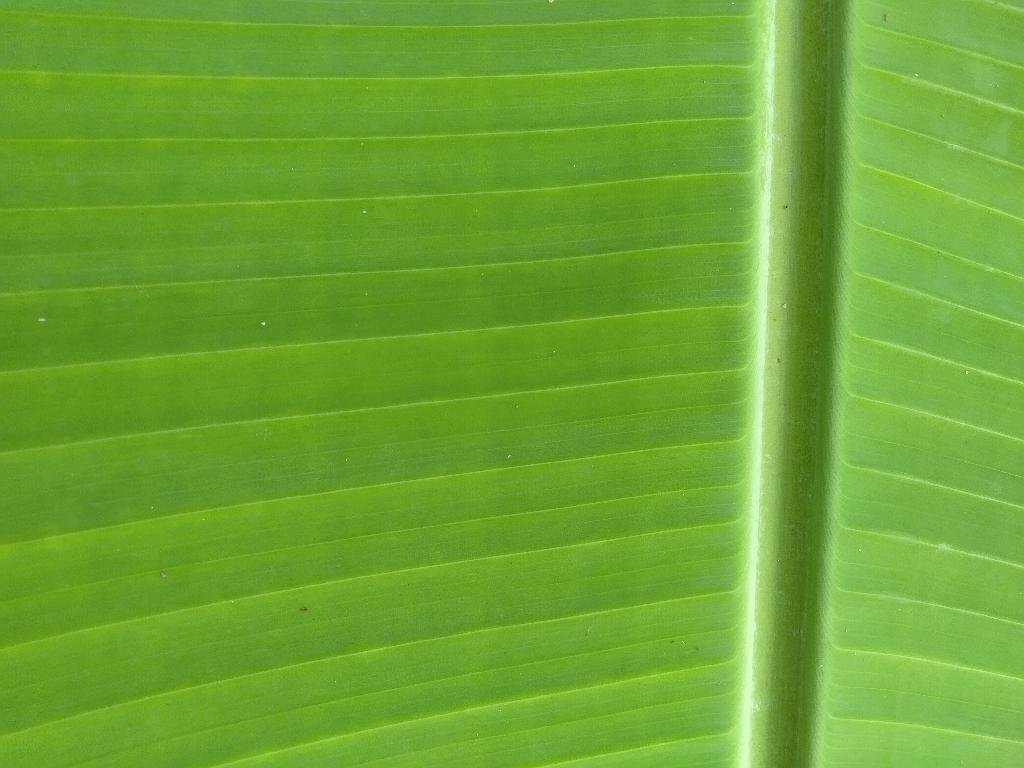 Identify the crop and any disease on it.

banana, healthy
